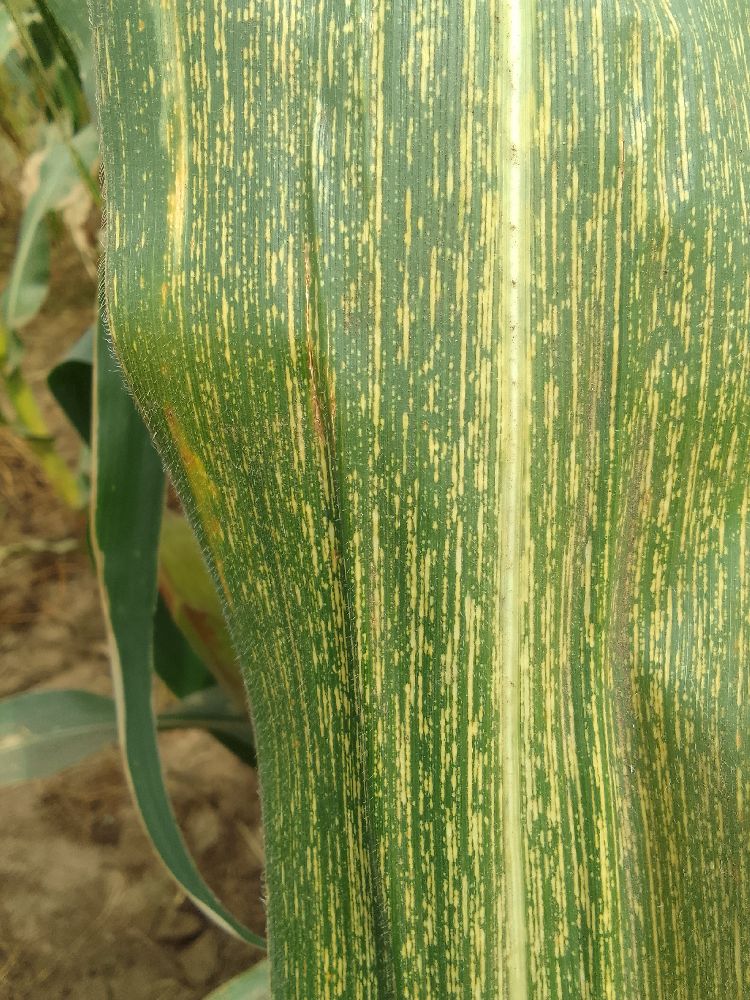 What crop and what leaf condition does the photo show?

maize, maize streak virus
